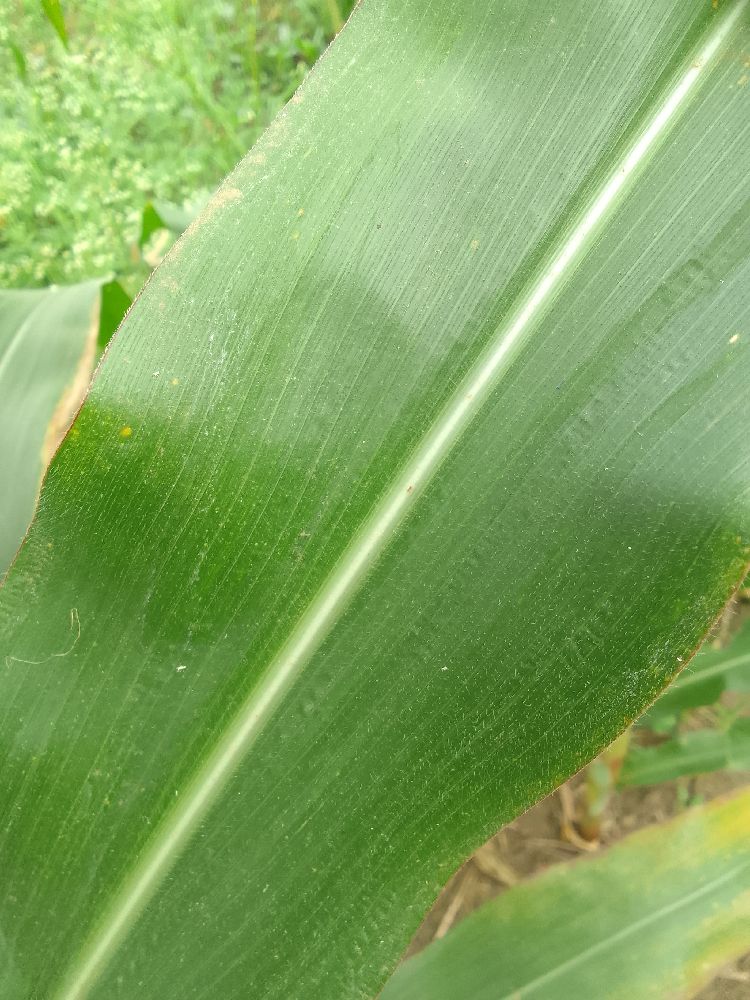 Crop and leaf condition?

maize, healthy
